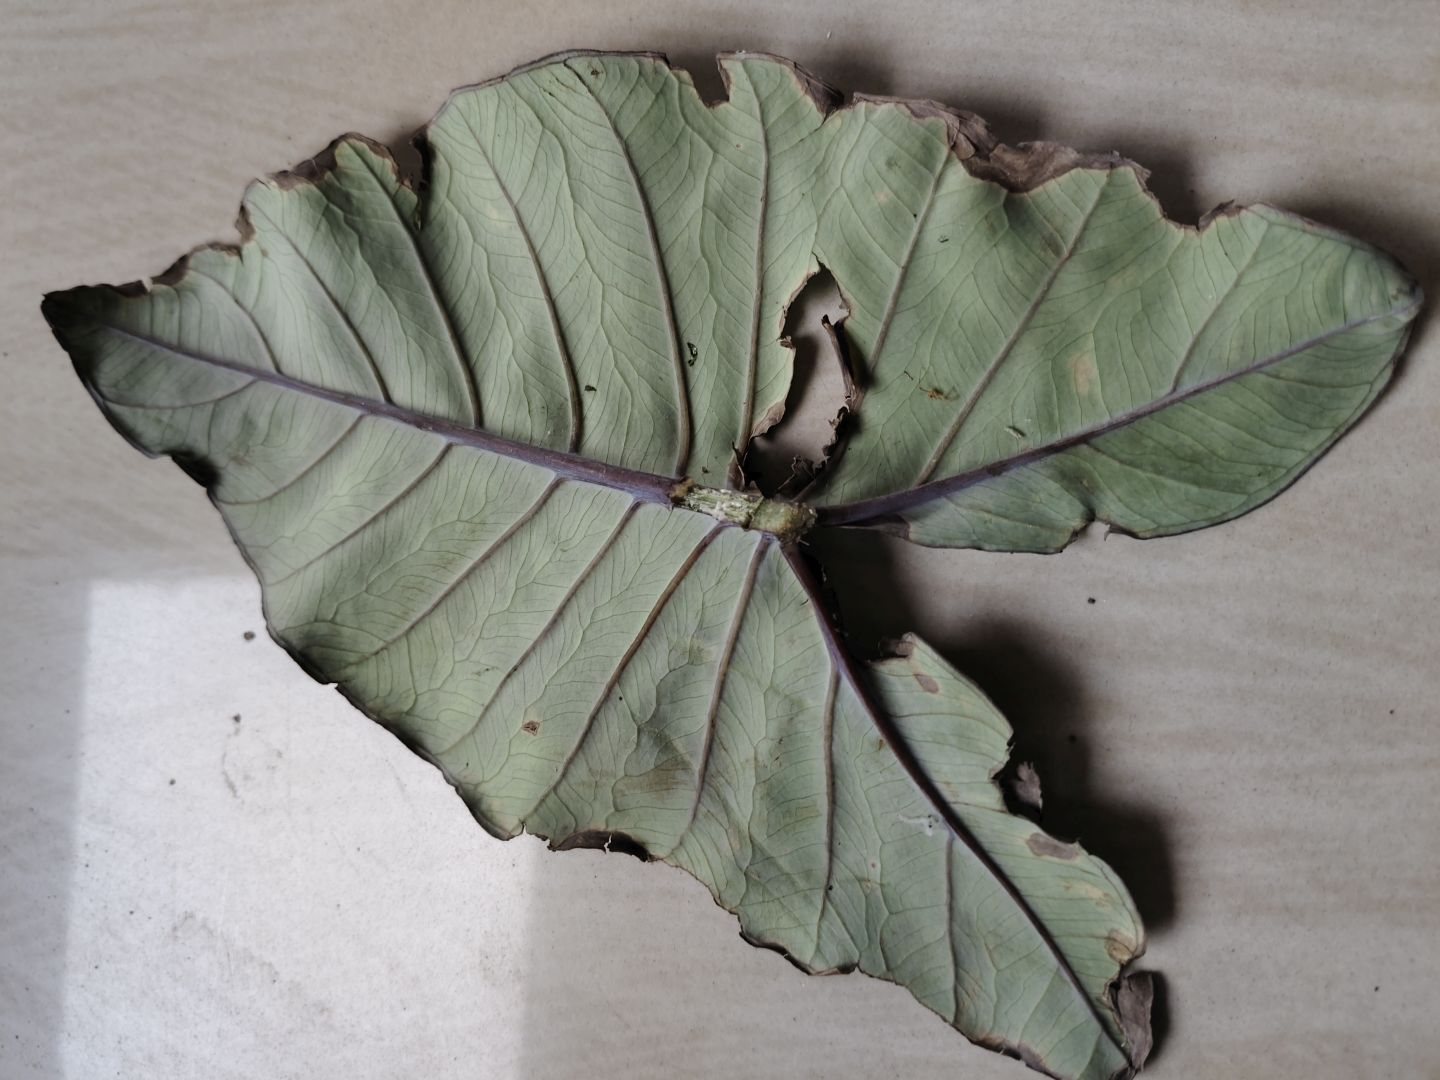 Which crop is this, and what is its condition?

taro, leaf blight
